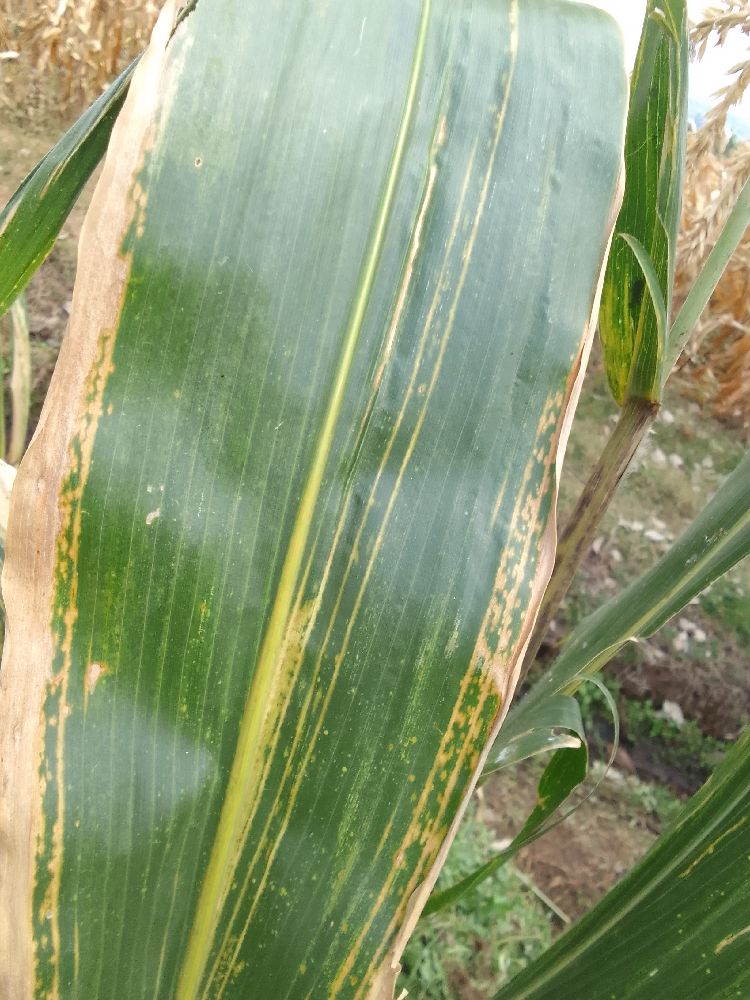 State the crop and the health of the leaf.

maize, maize lethal necrosis
